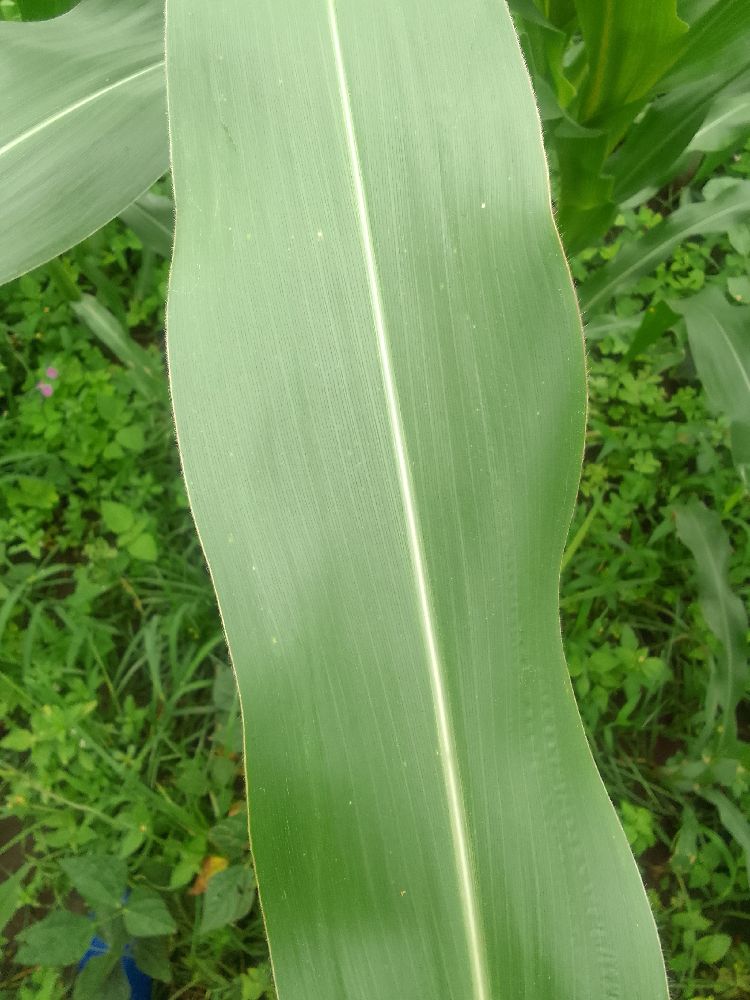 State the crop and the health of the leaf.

maize, healthy
